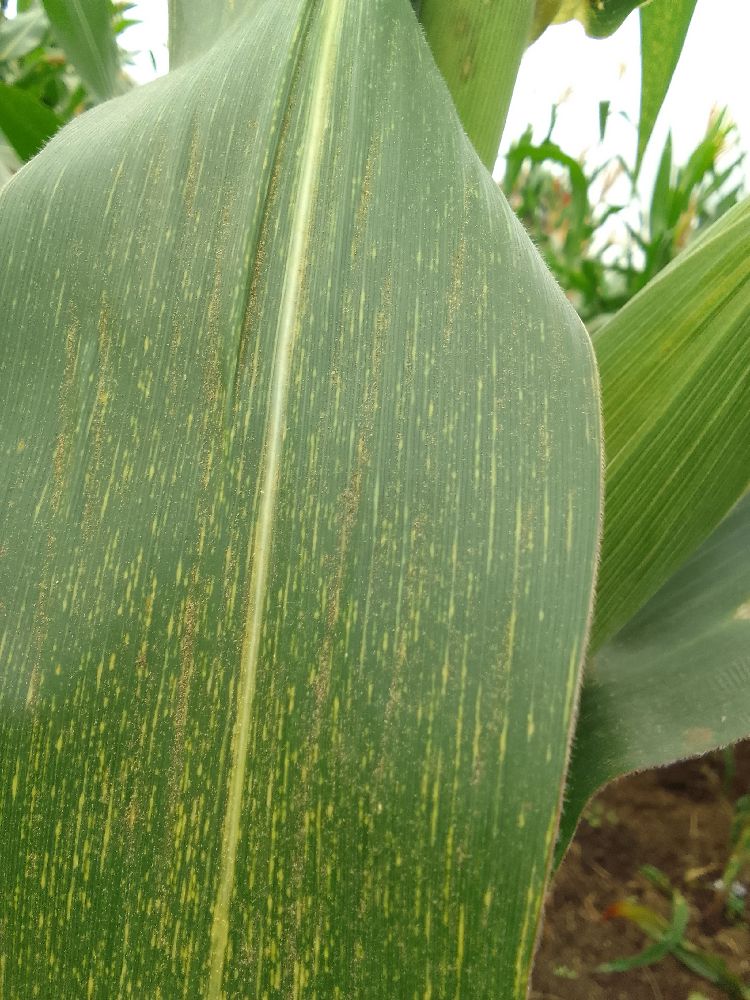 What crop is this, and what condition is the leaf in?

maize, maize streak virus
